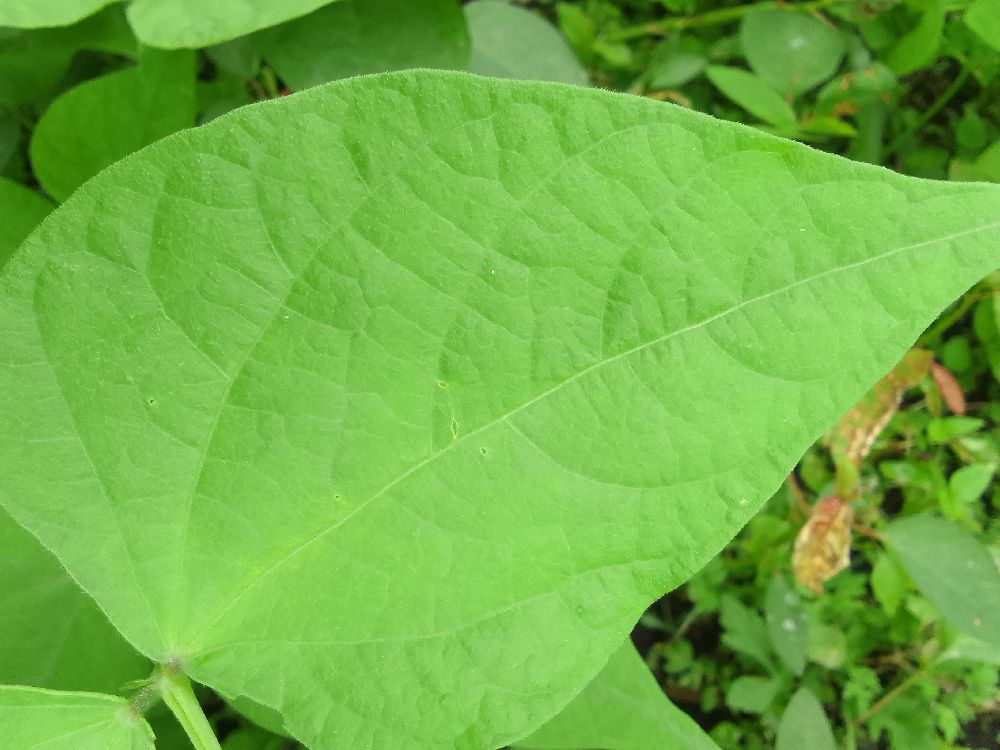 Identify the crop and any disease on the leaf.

common bean, healthy
